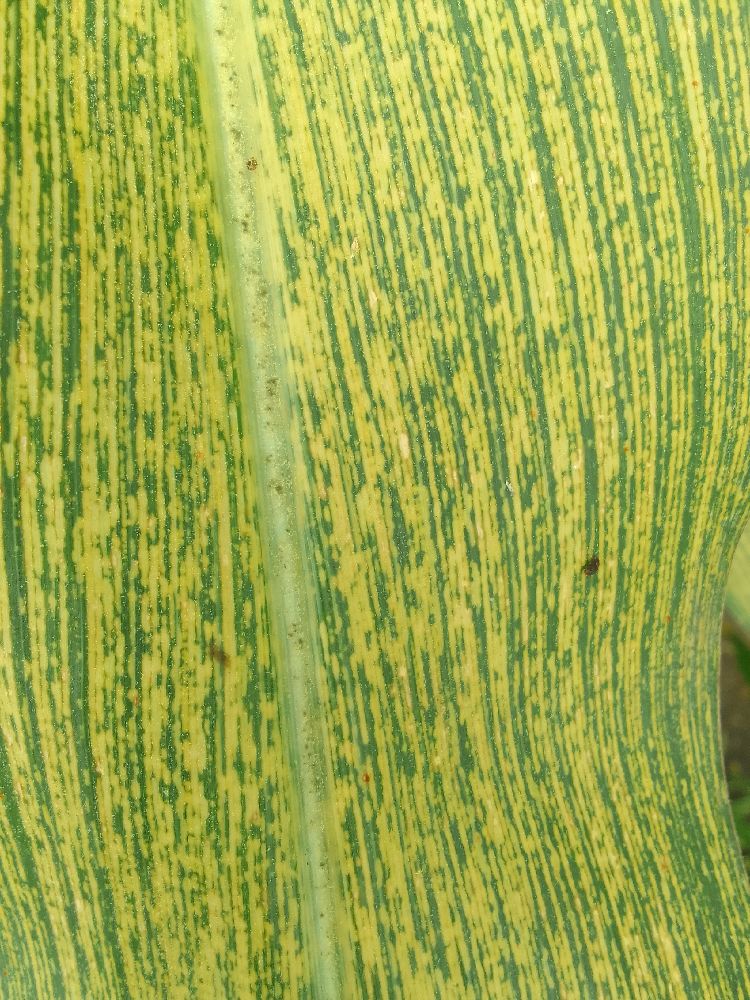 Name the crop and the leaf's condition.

maize, maize streak virus
